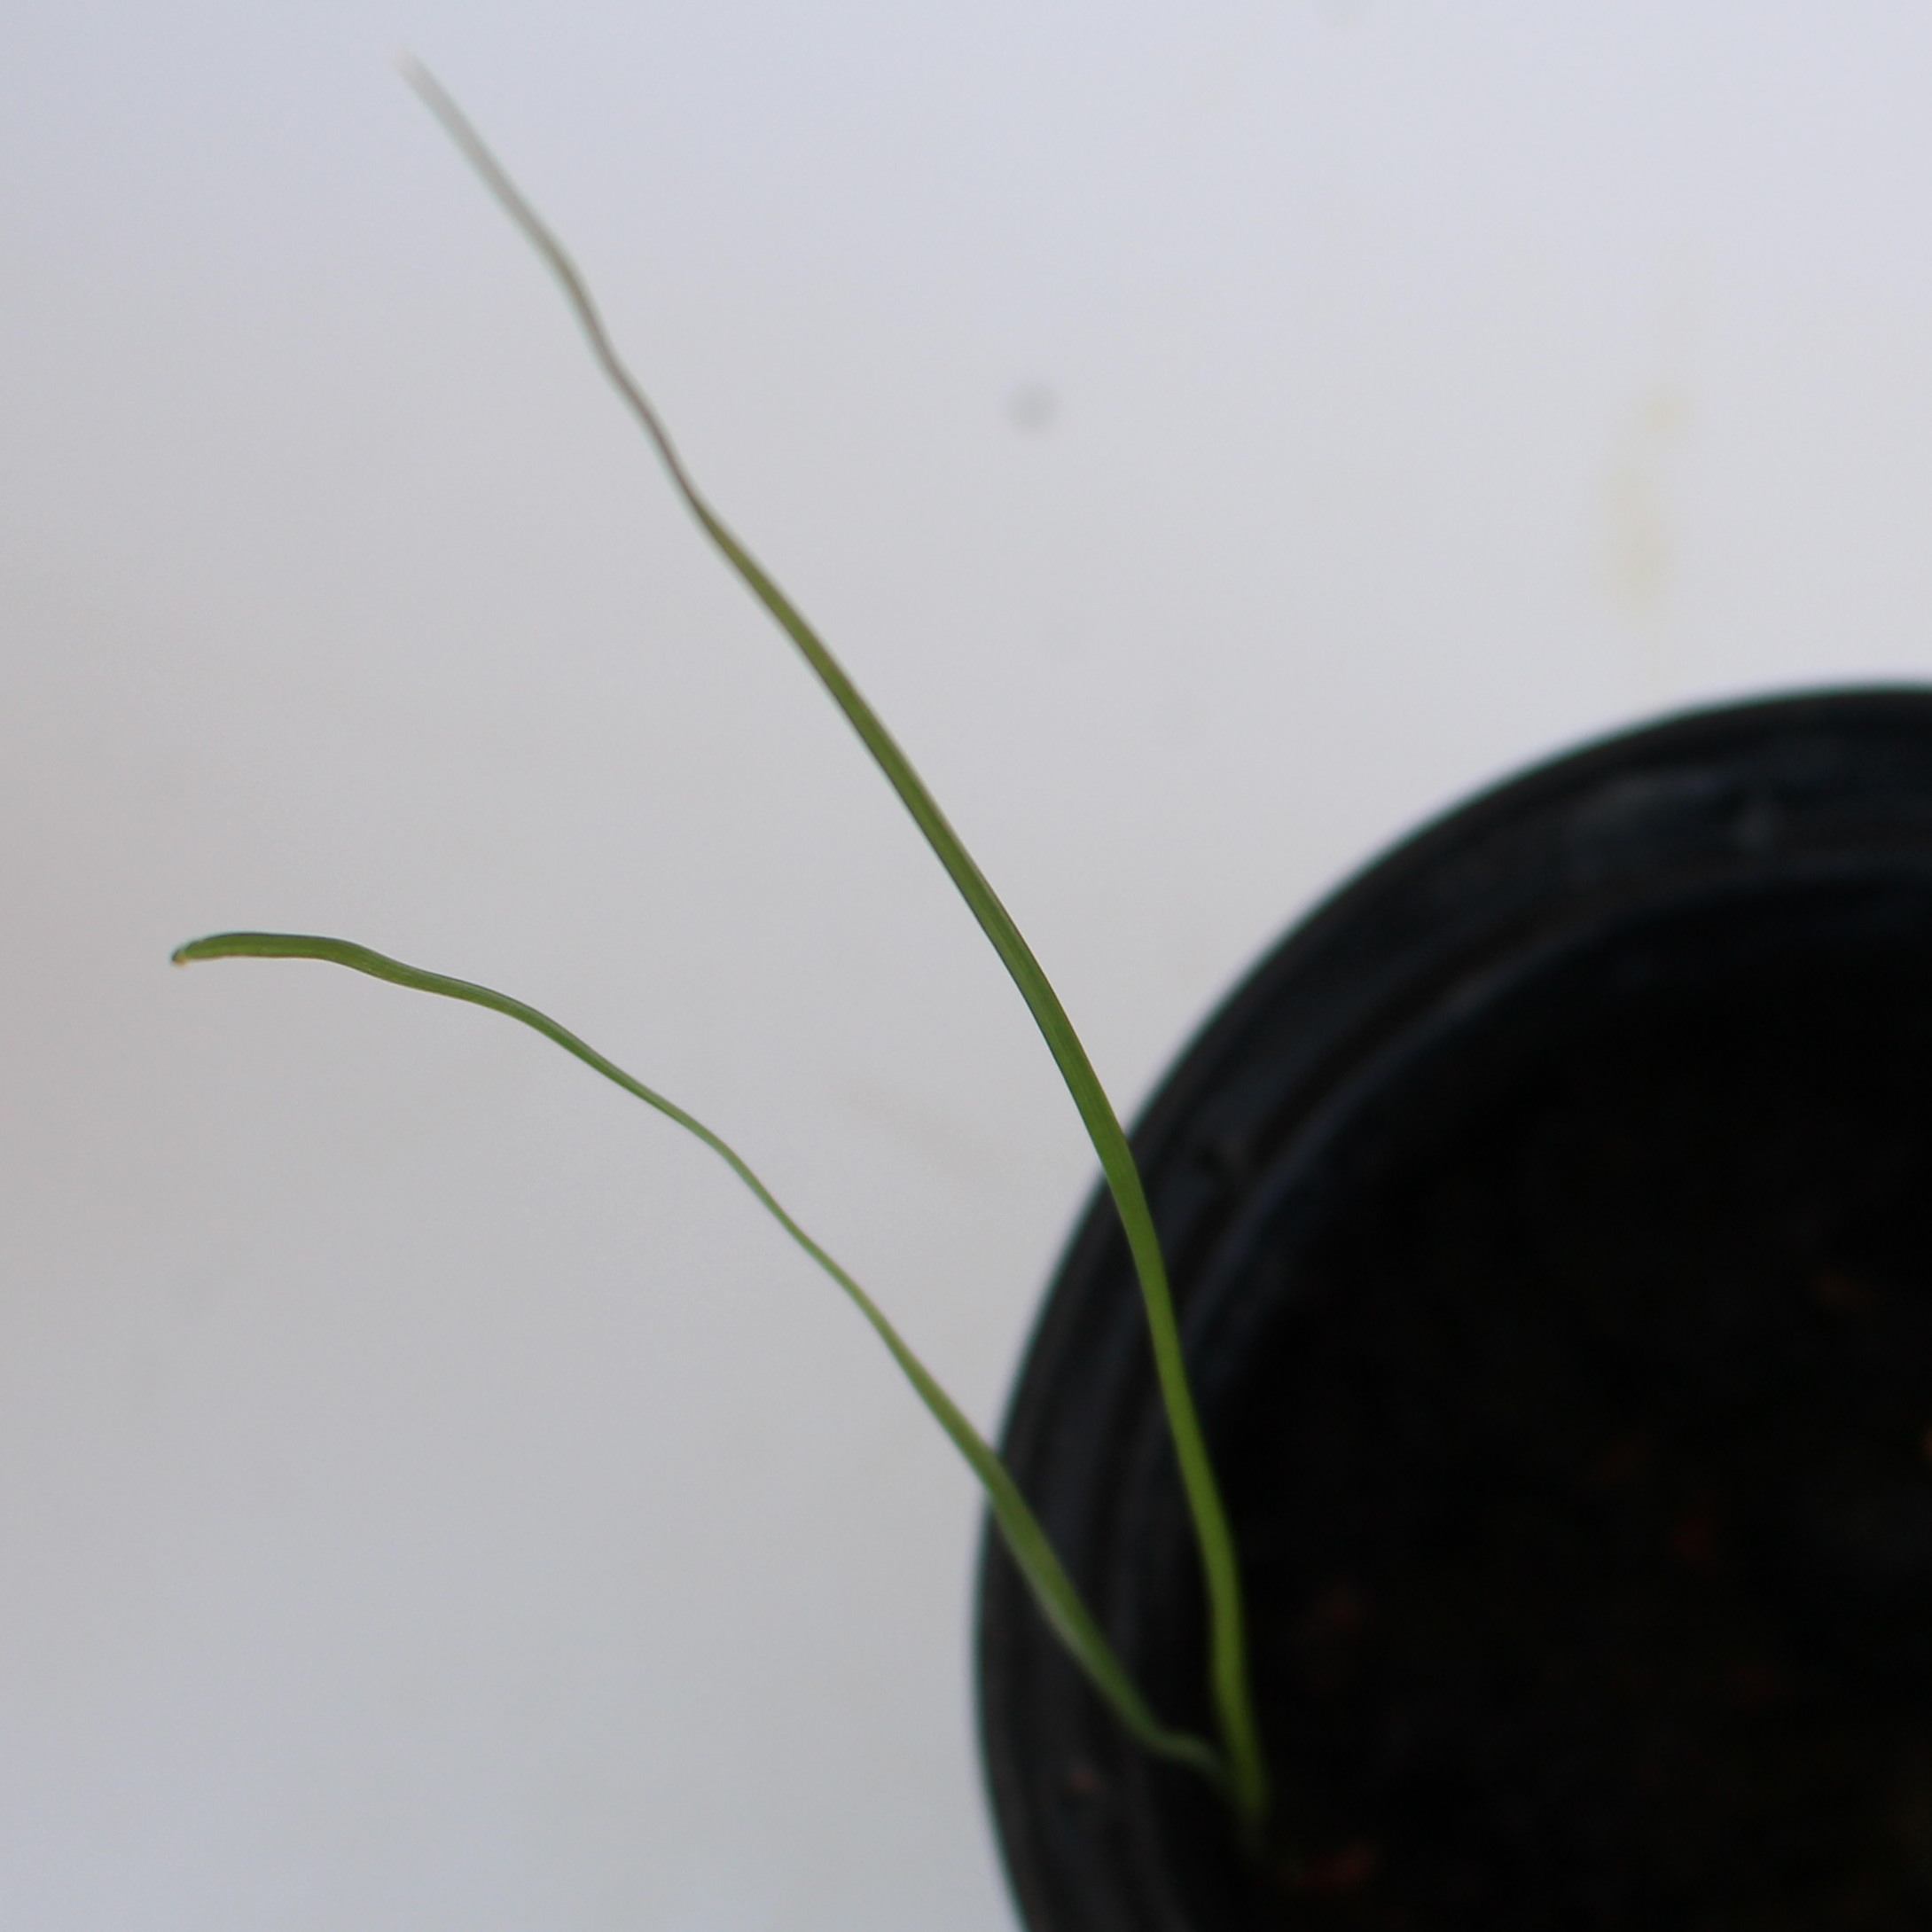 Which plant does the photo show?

Lolium multiflorum
